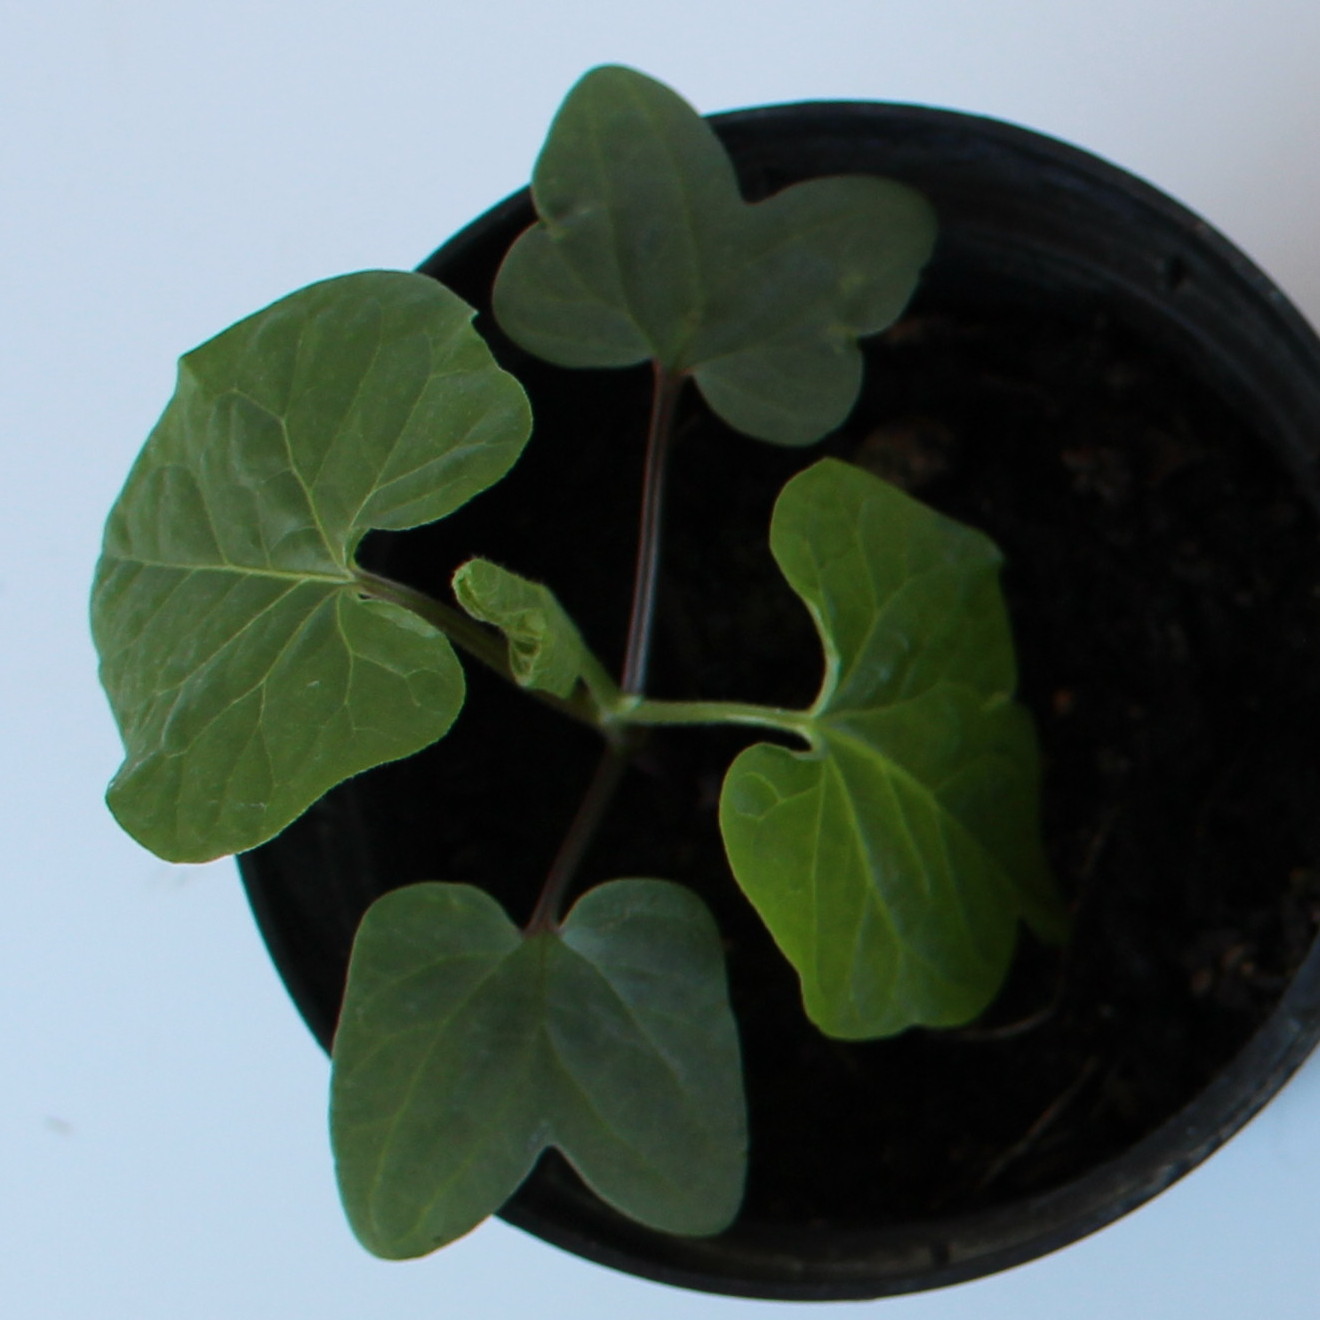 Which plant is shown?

Convolvulus arvensis
